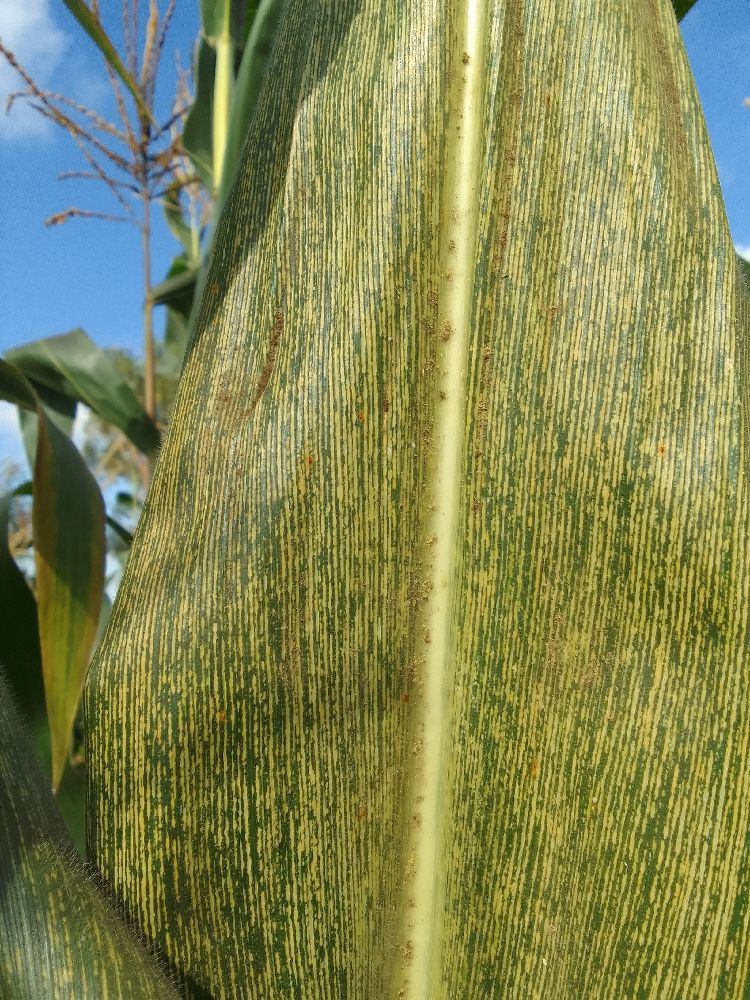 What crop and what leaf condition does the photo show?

maize, maize streak virus
